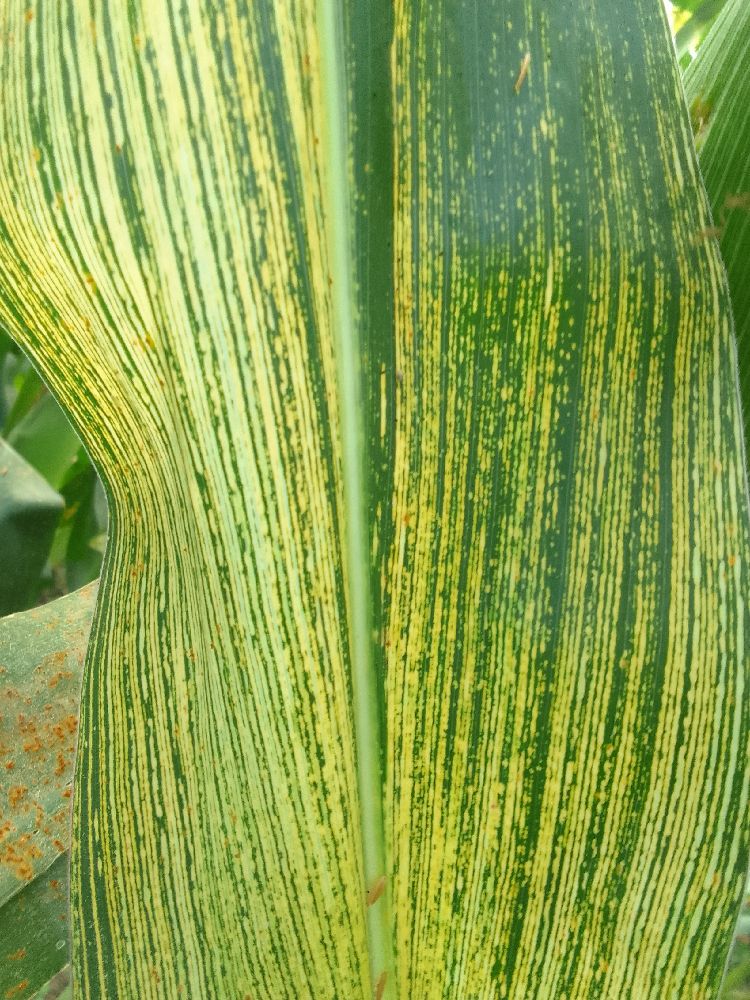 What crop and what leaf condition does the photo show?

maize, maize streak virus
